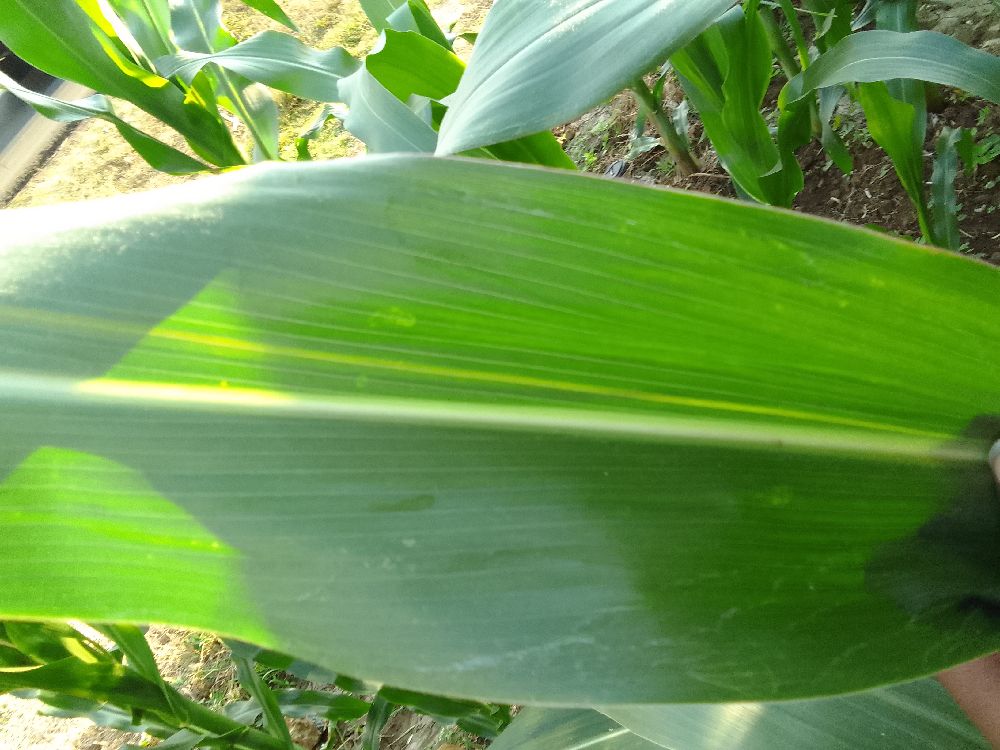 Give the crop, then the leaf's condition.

maize, healthy
